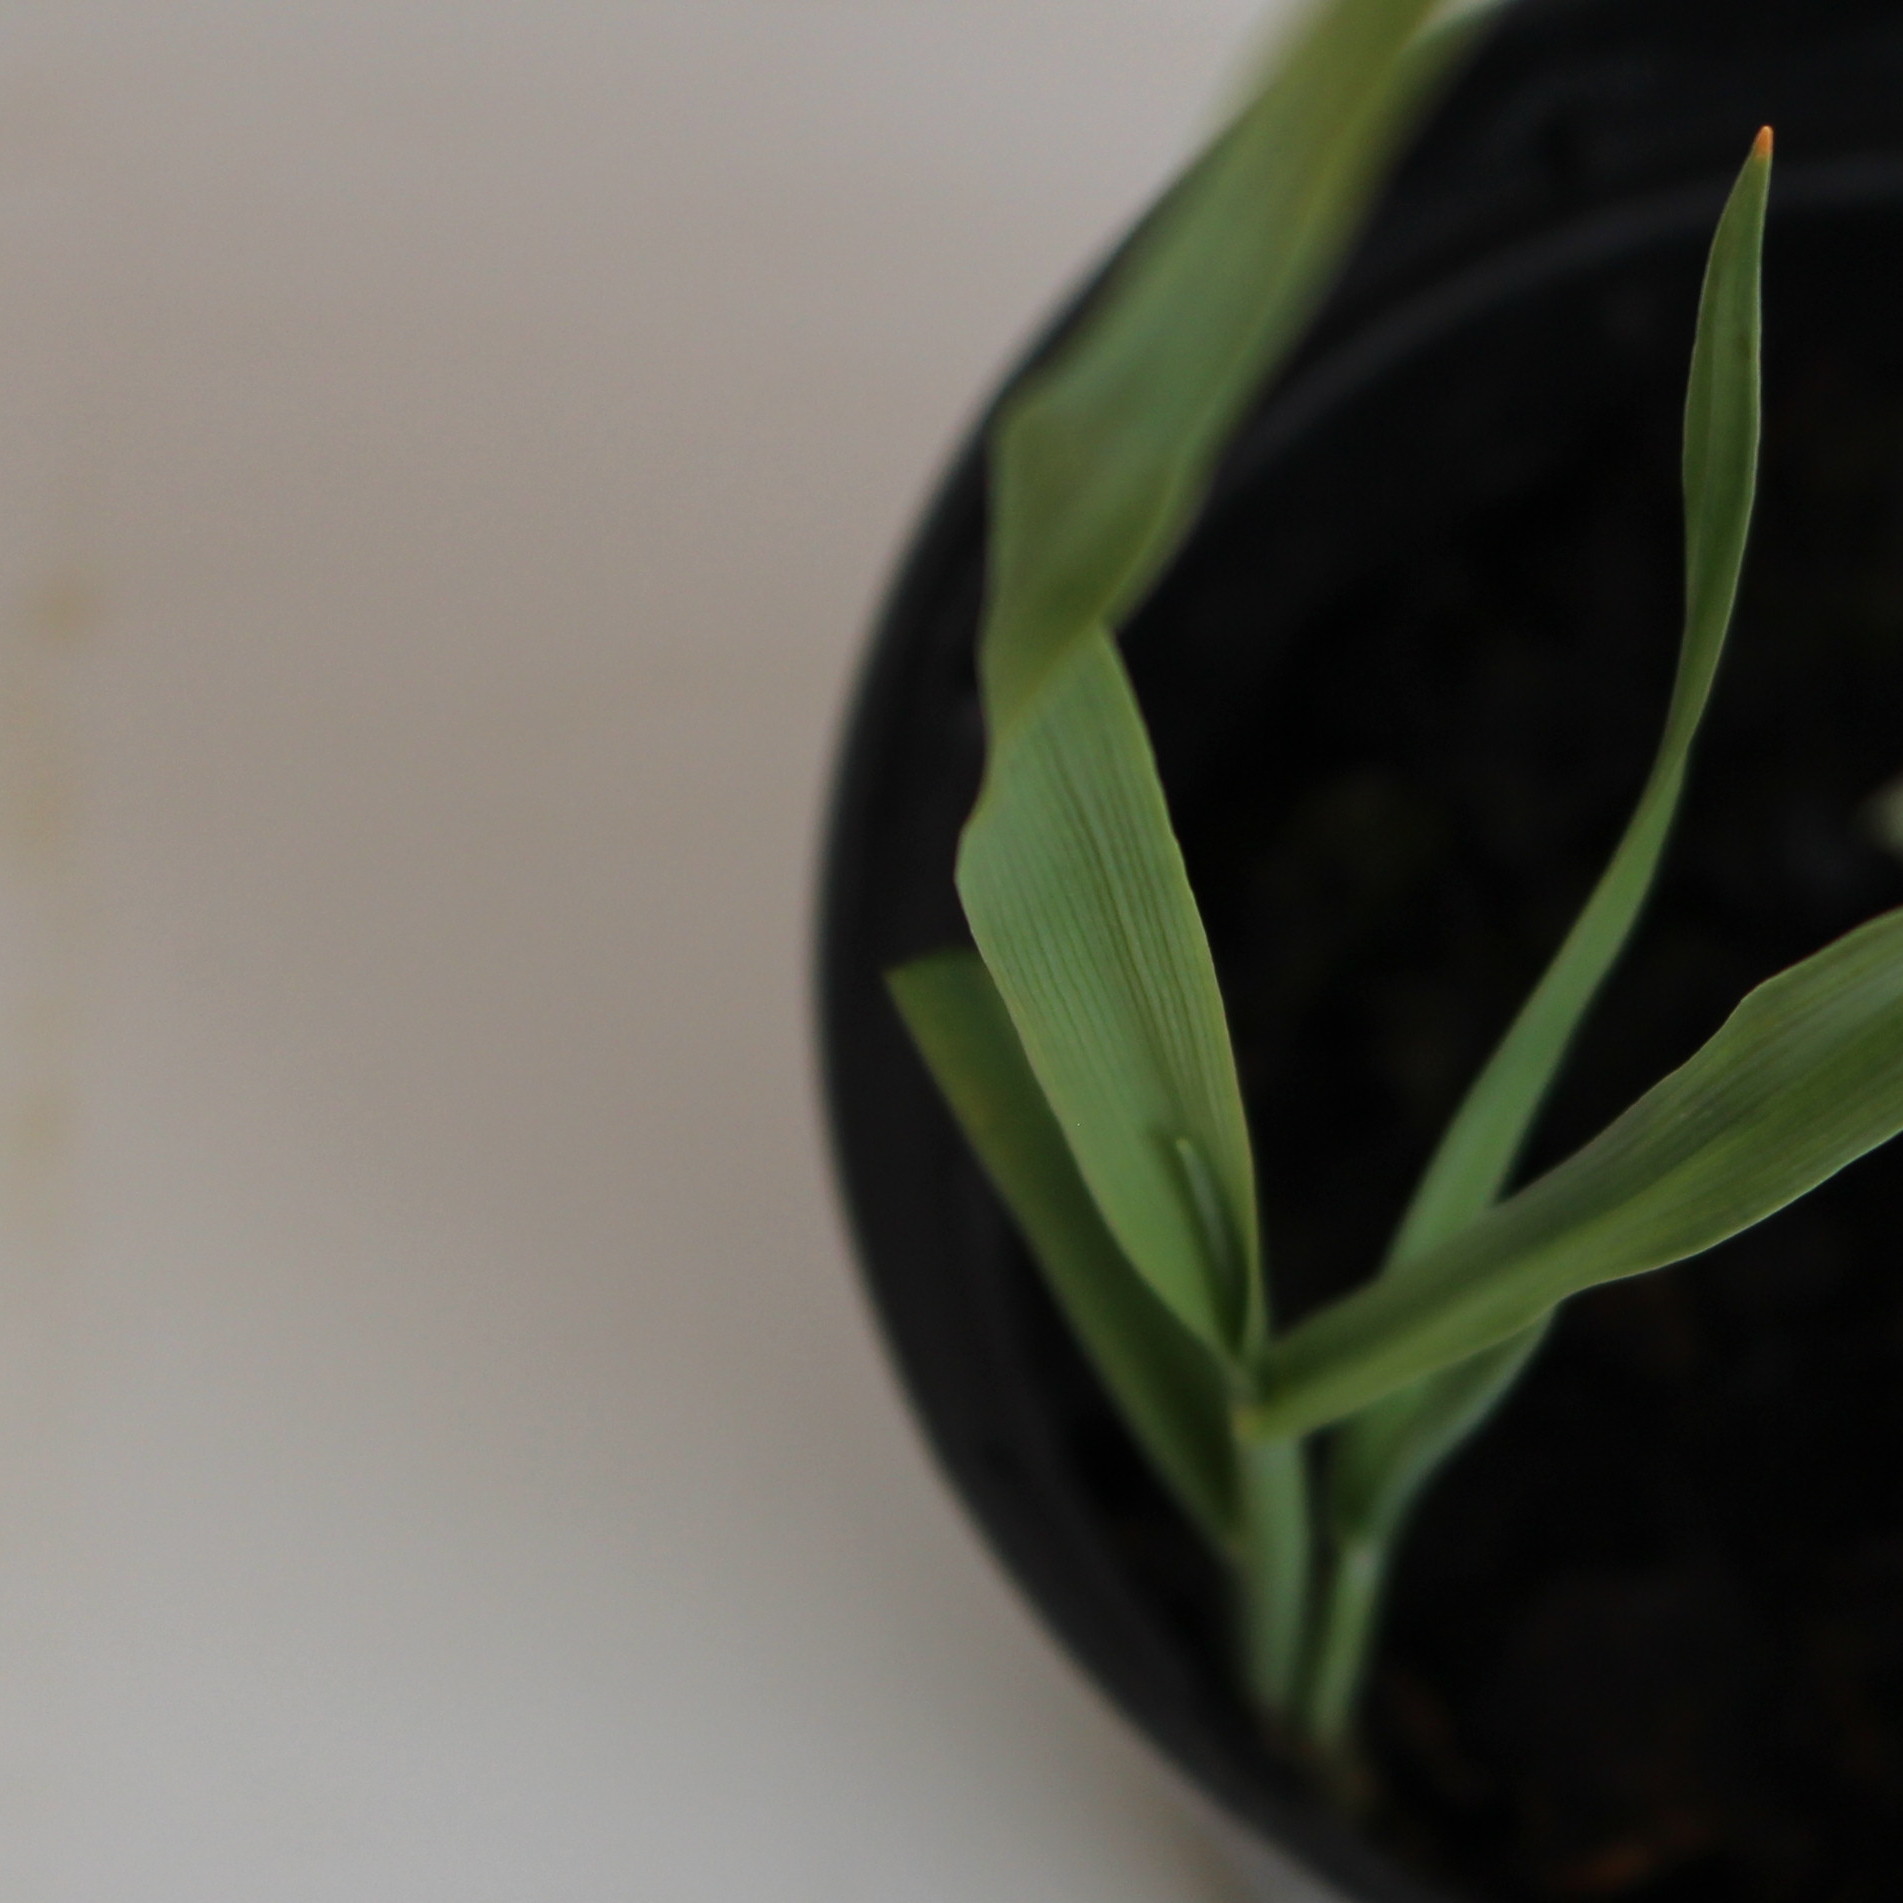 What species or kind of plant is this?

Avena sterilis
